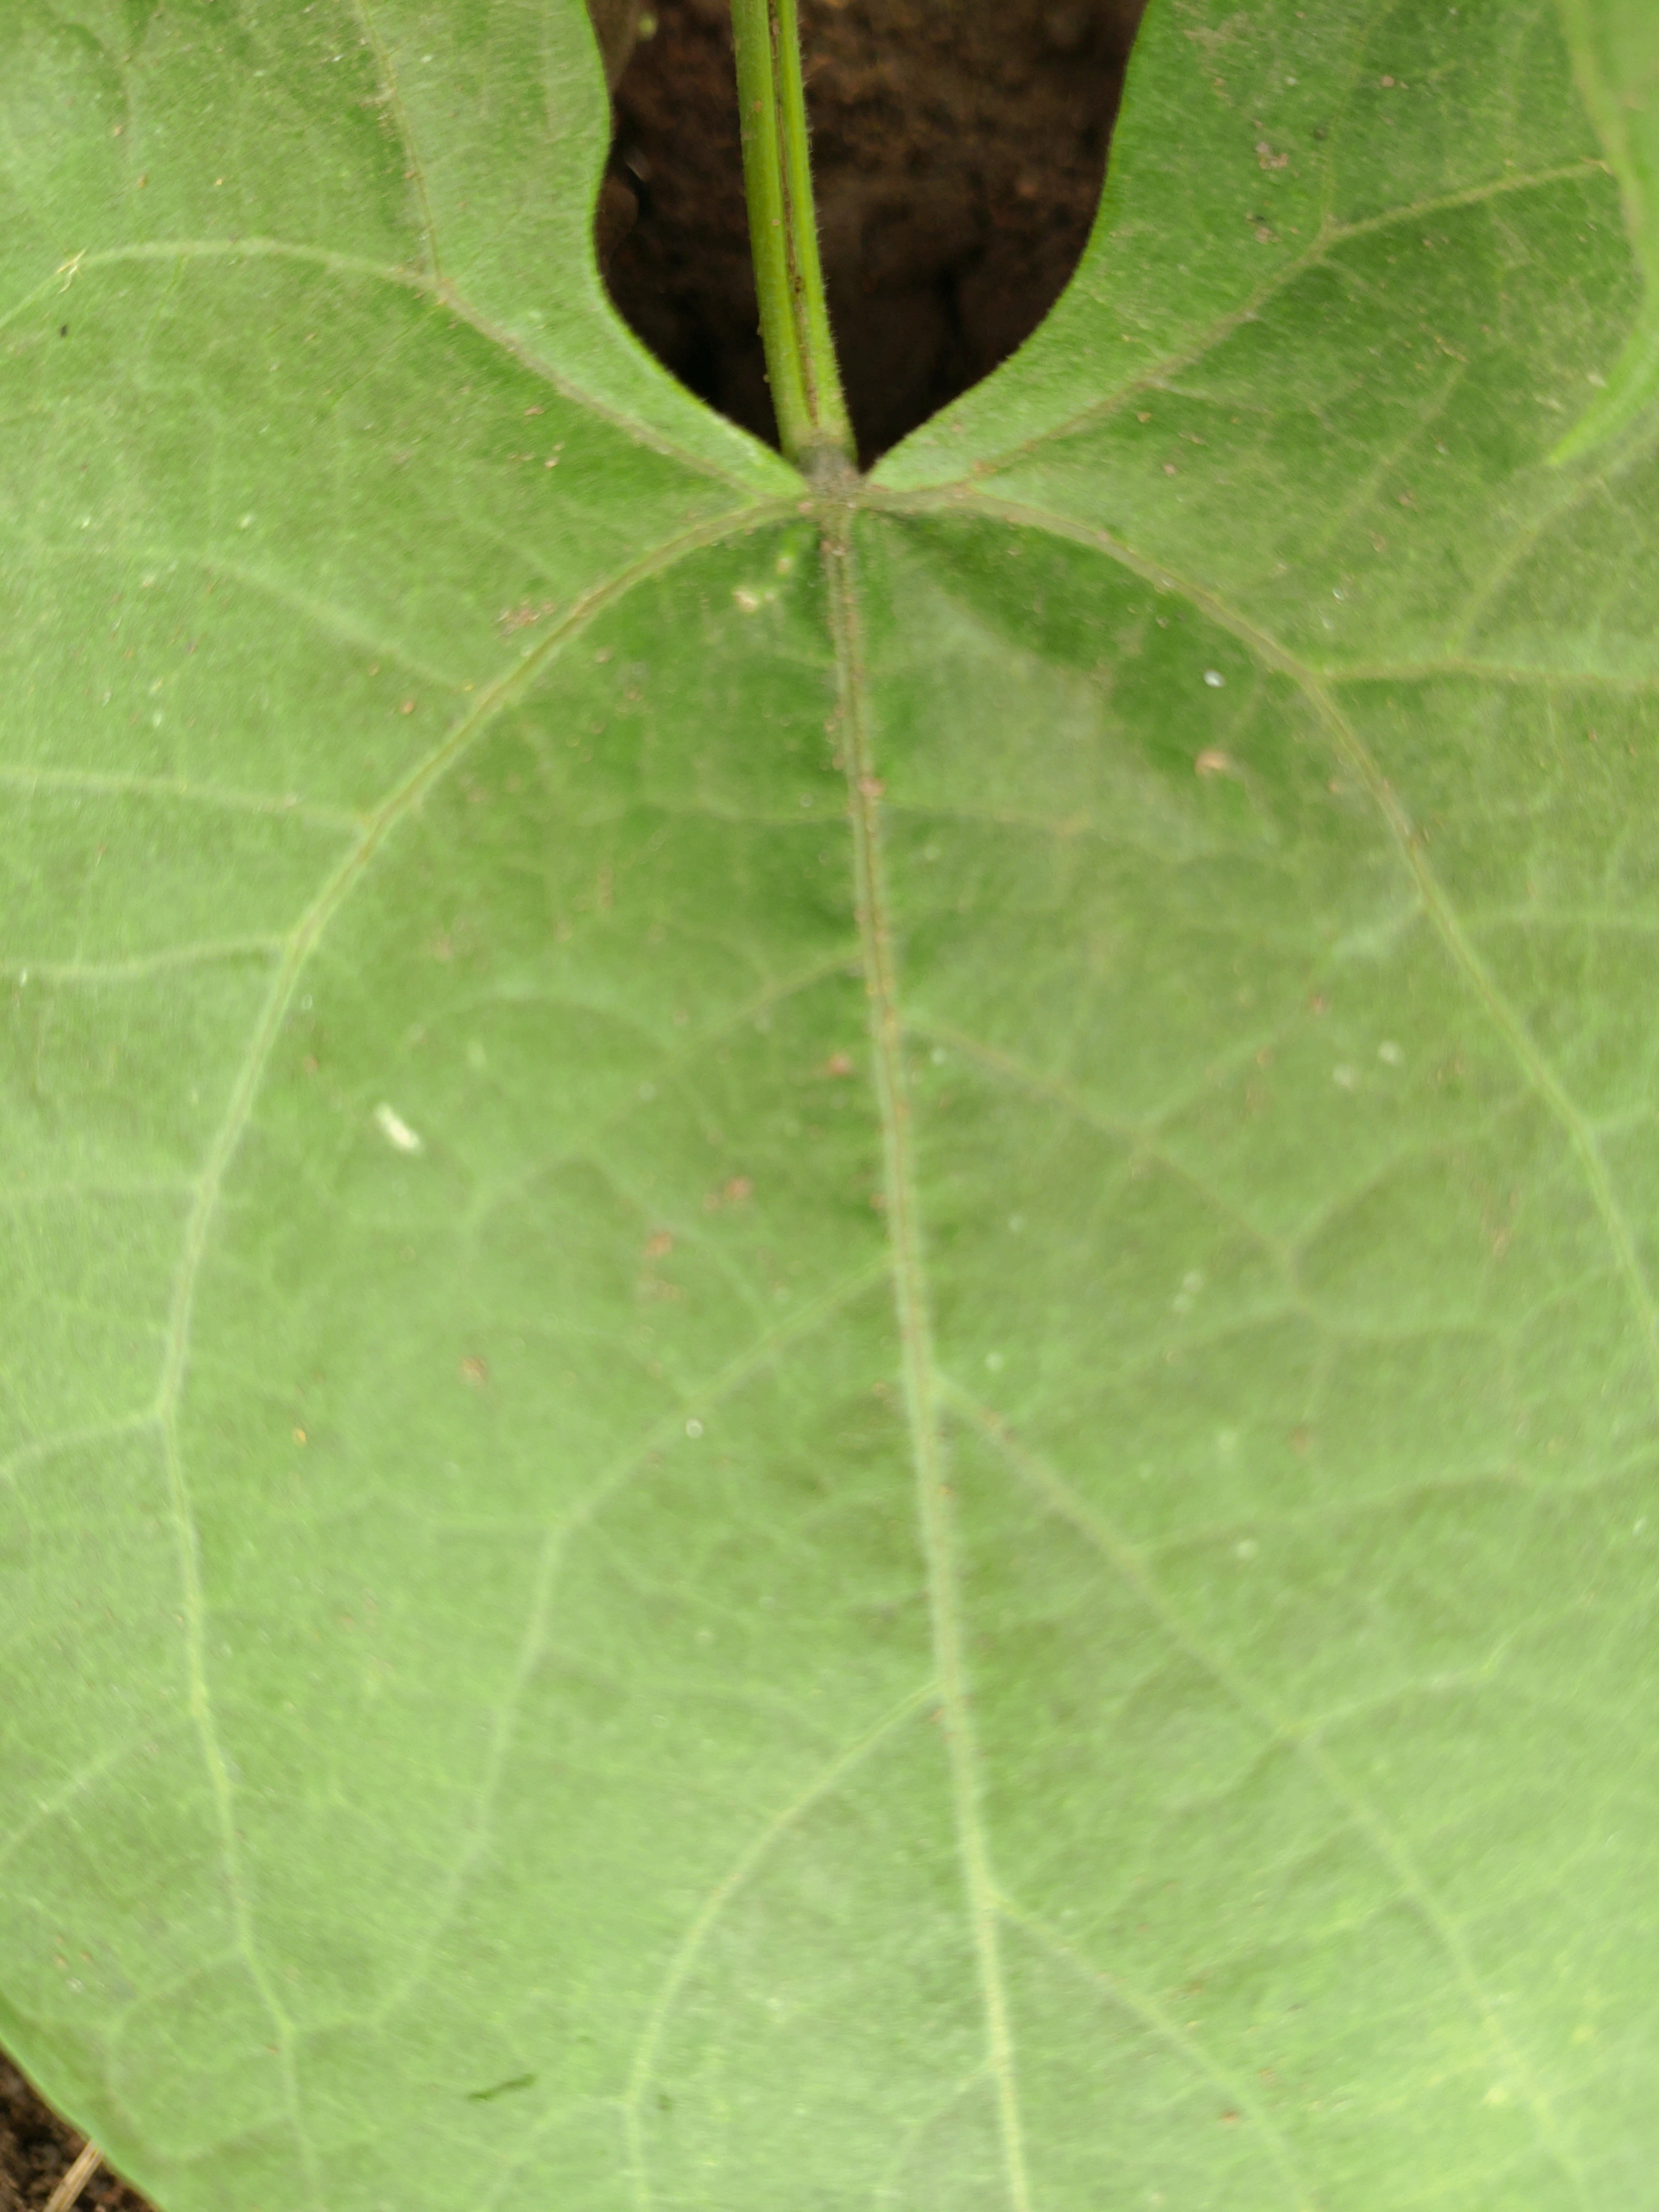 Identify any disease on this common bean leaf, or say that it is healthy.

healthy
